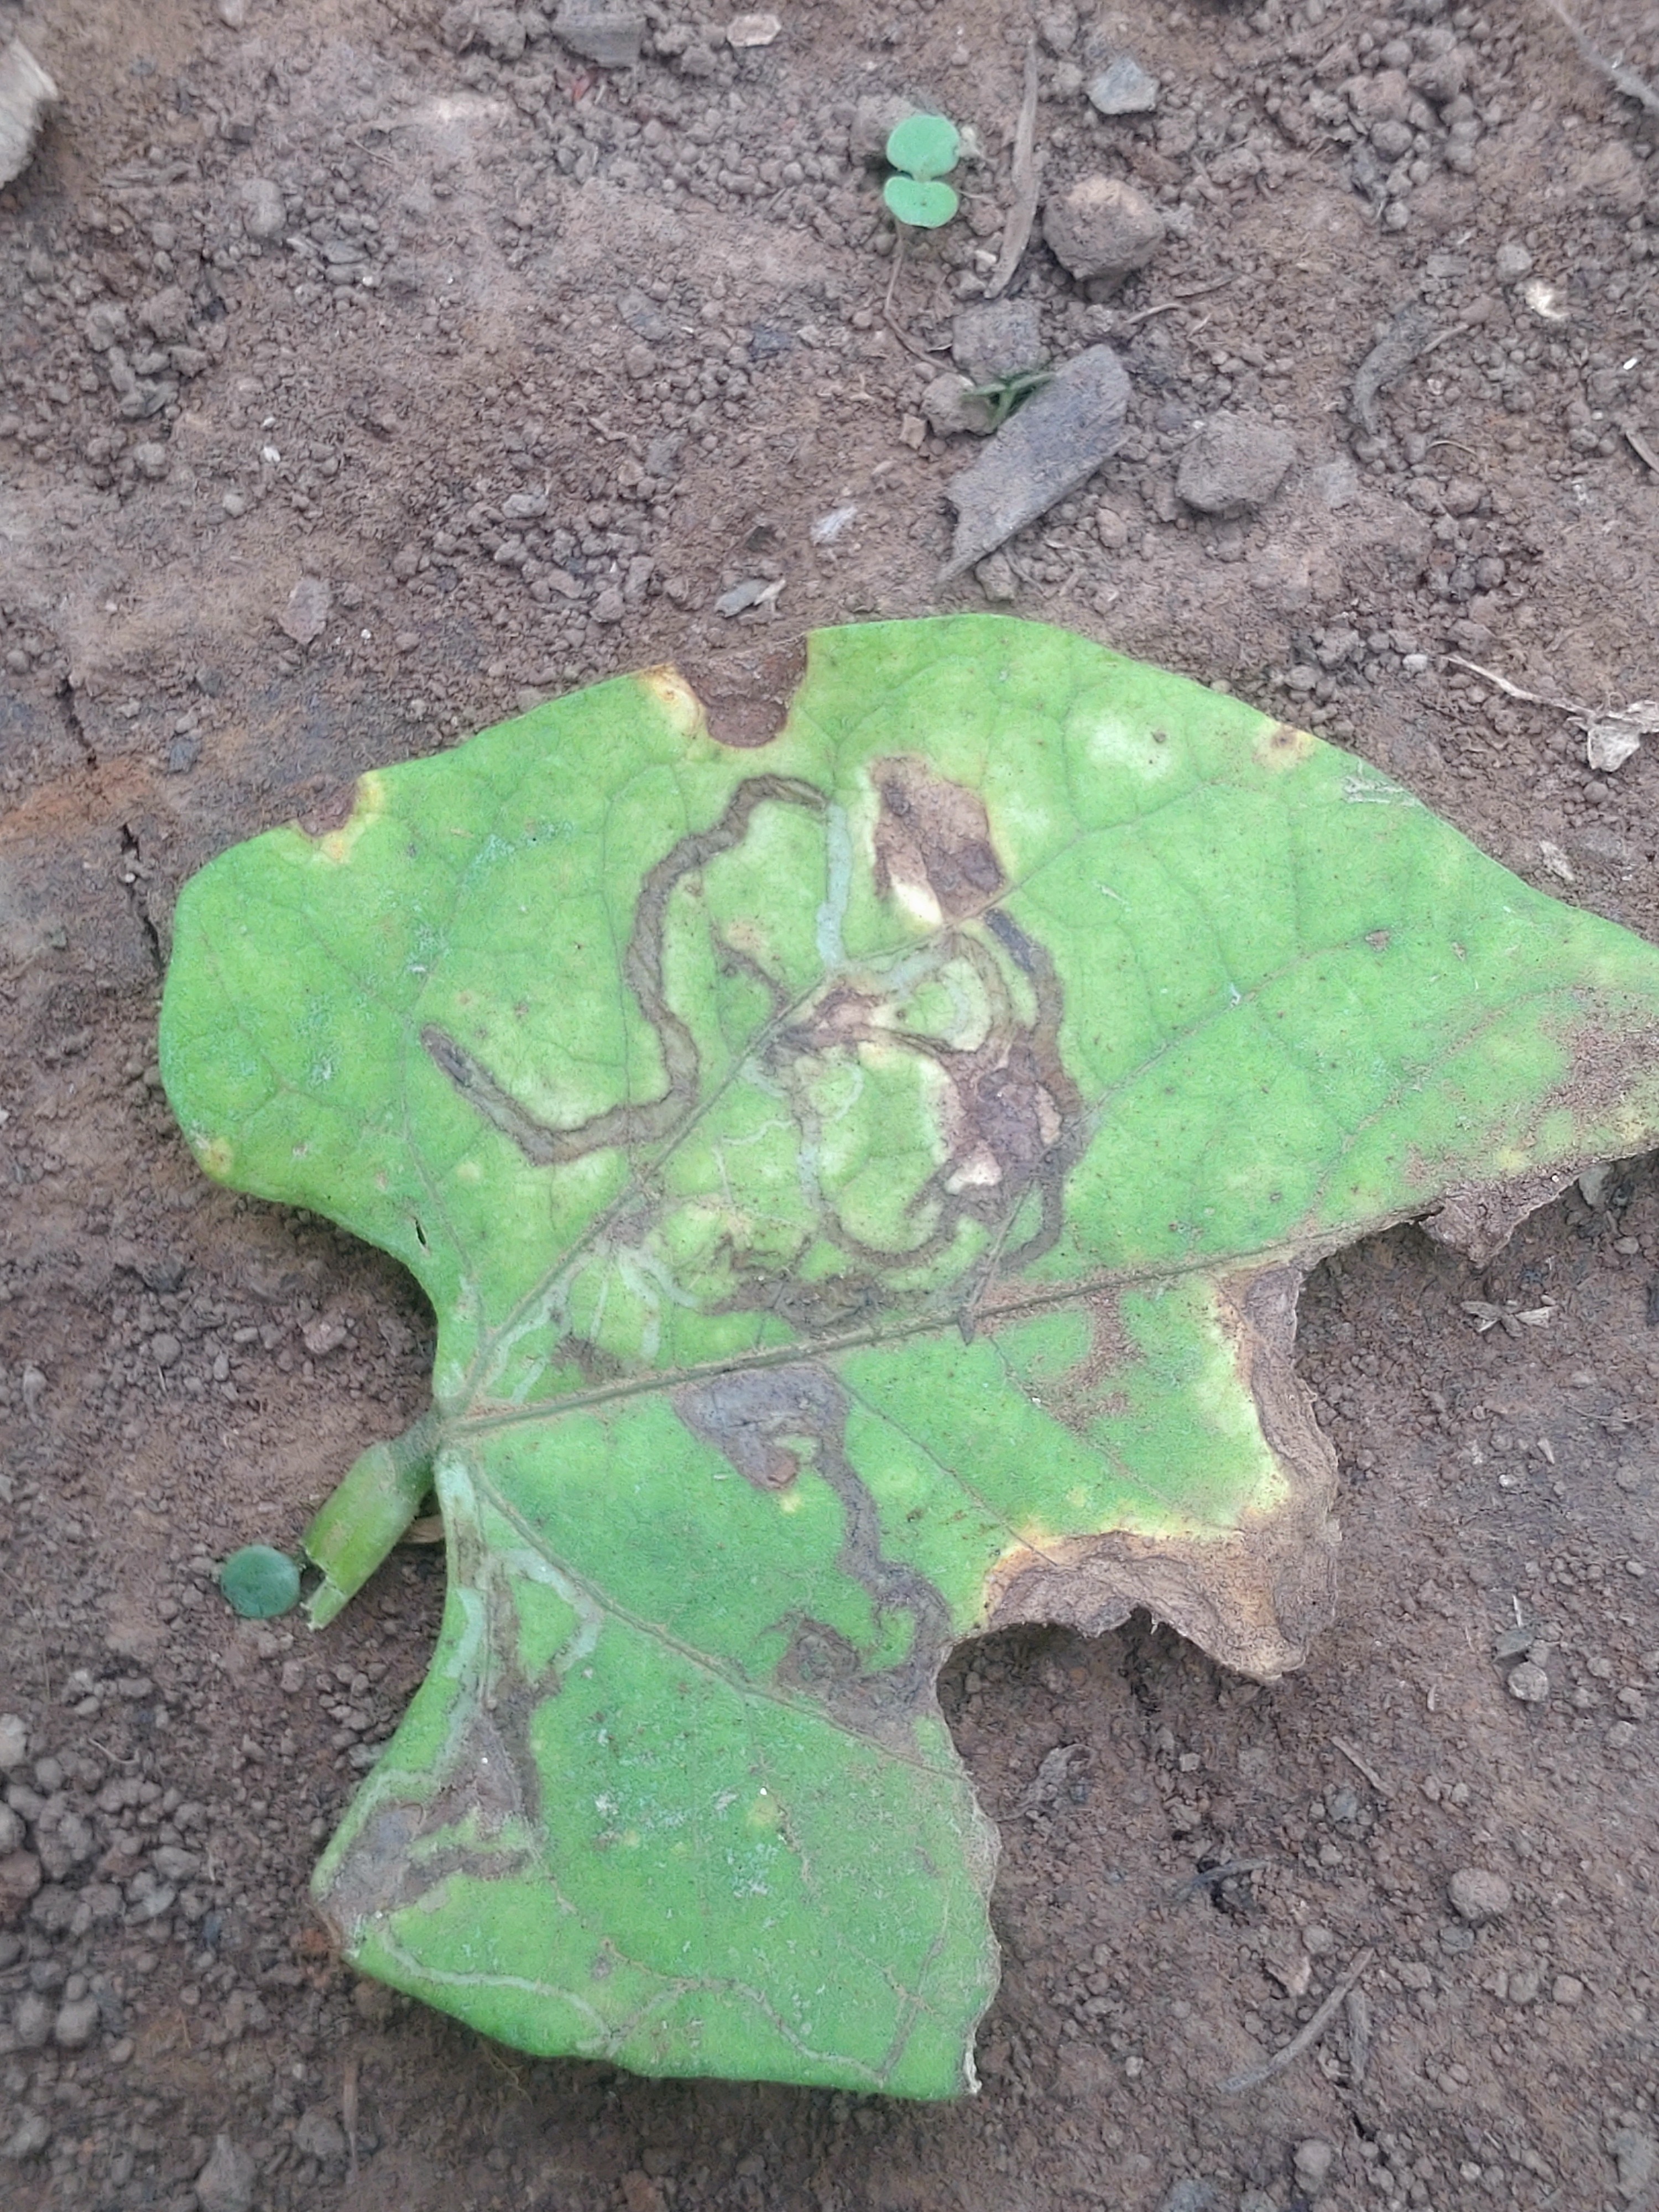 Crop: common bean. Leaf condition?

anthracnose
